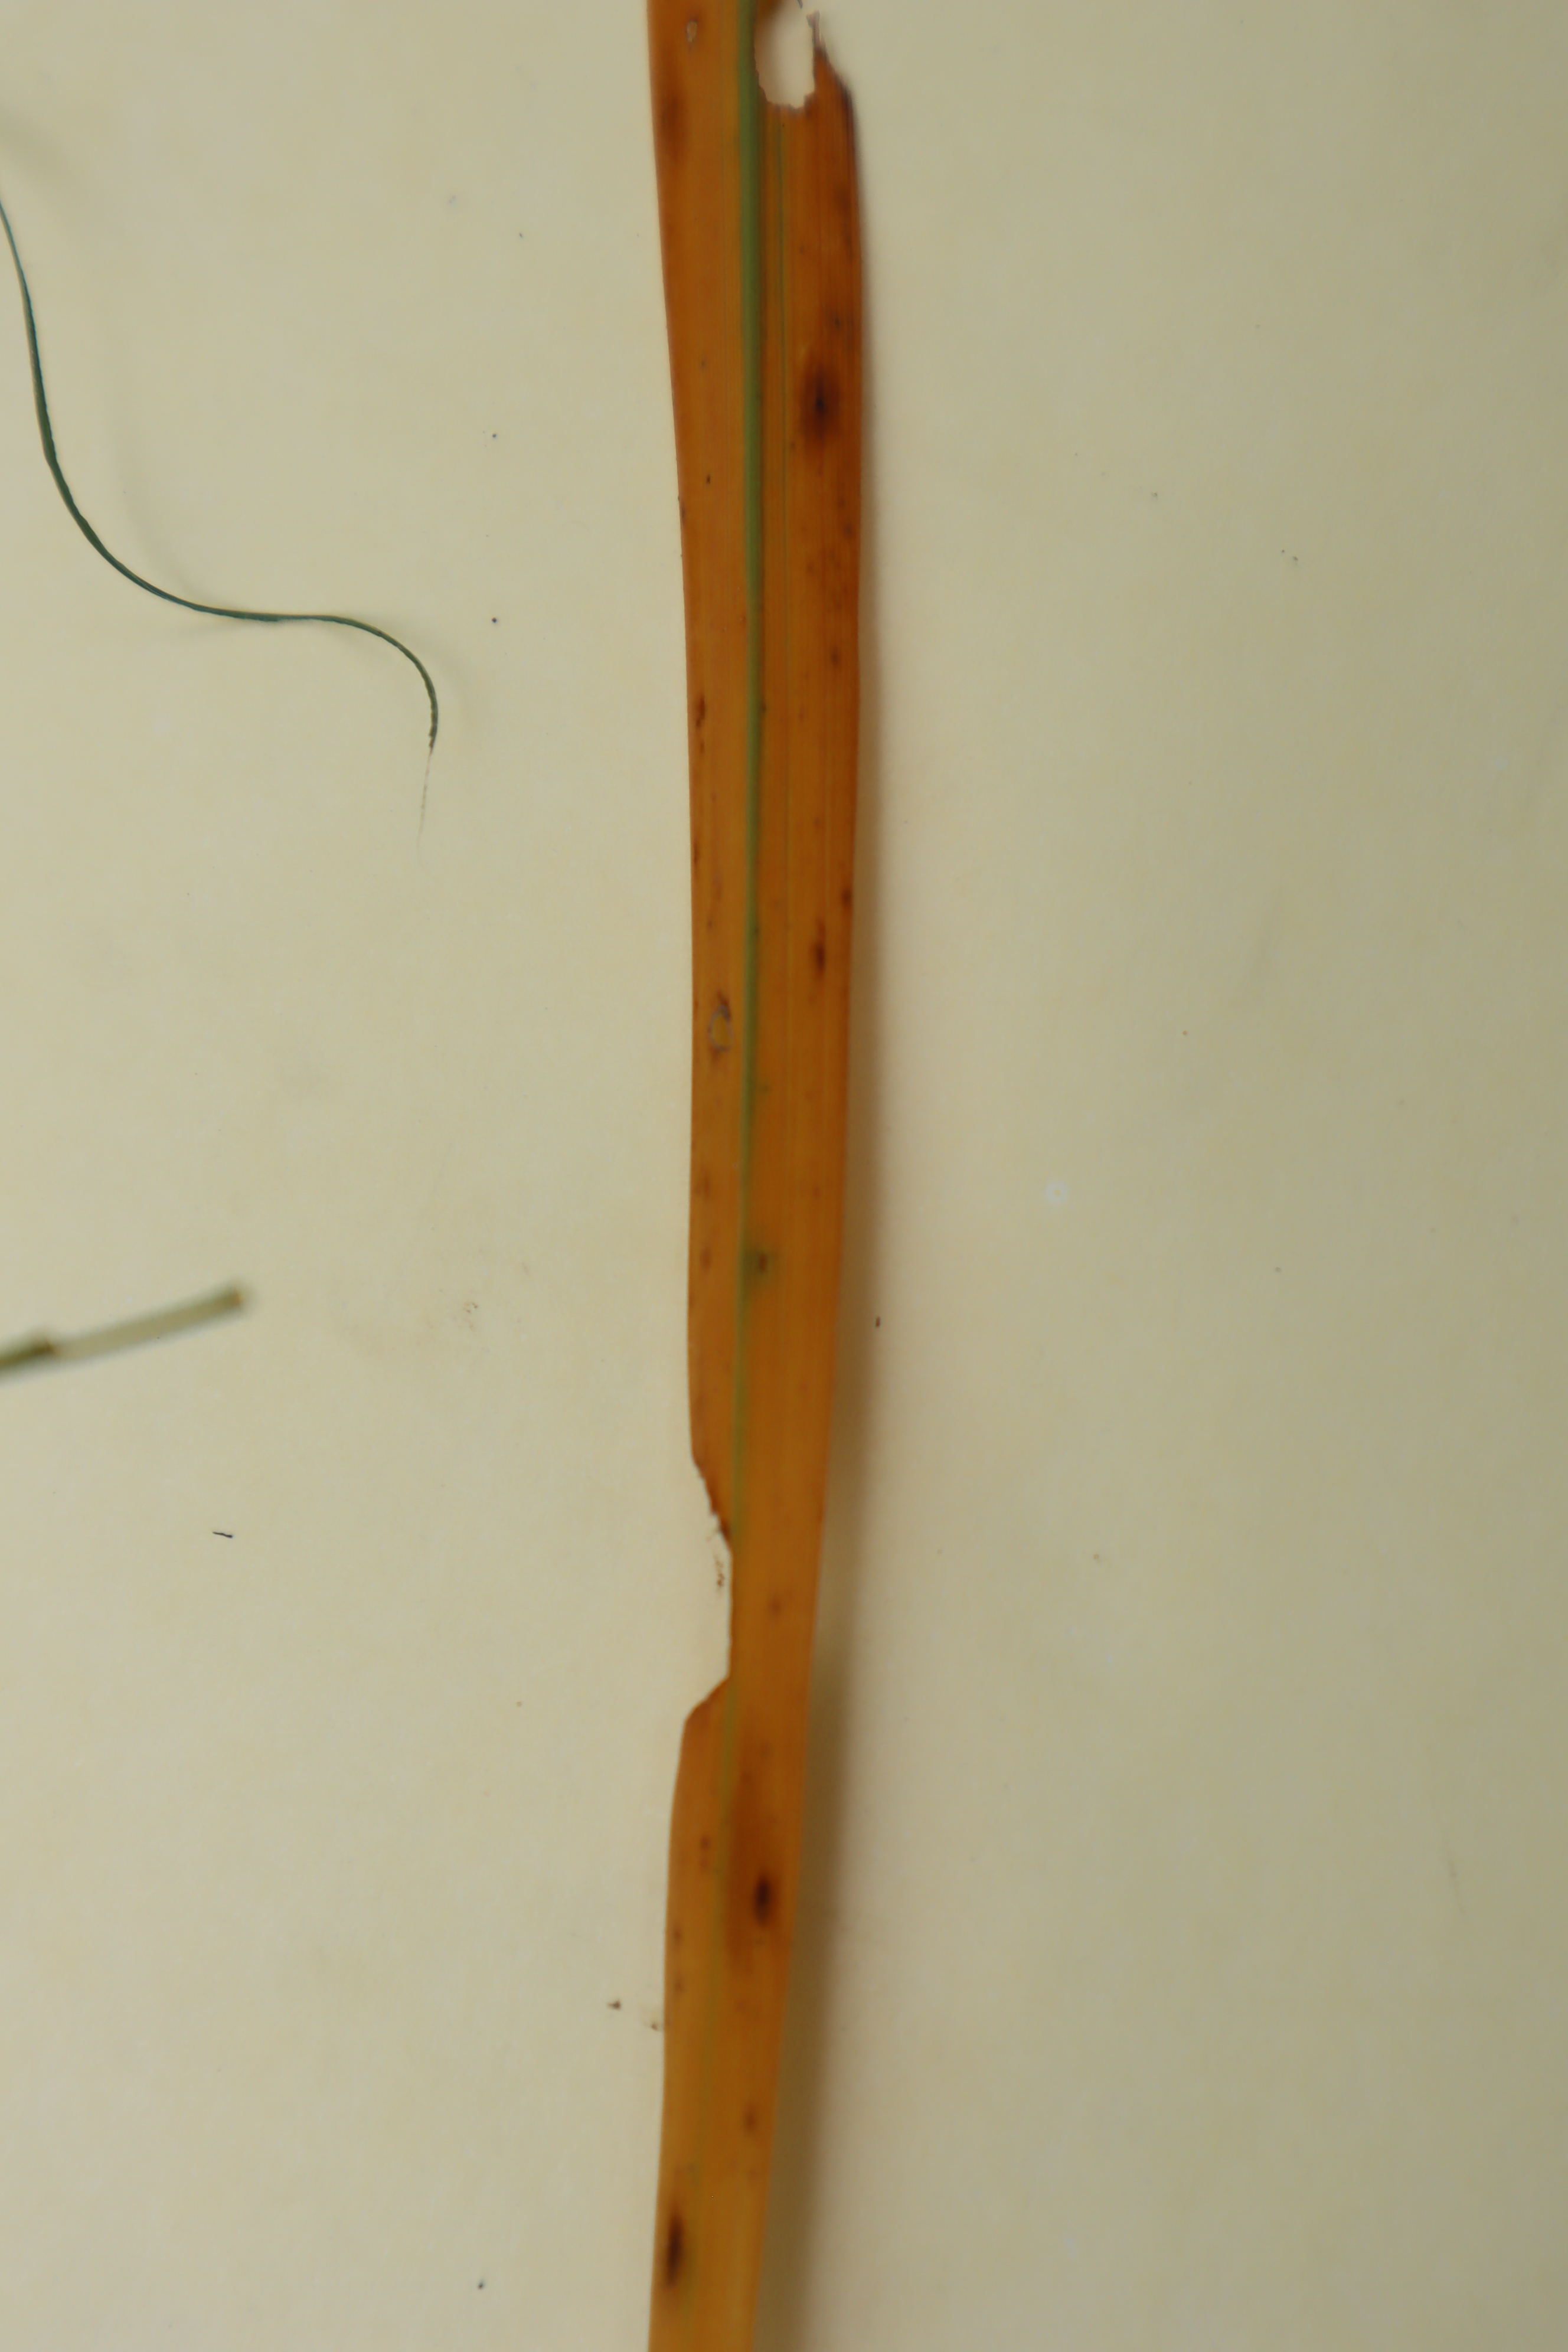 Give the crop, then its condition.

rice, tungro virus disease
